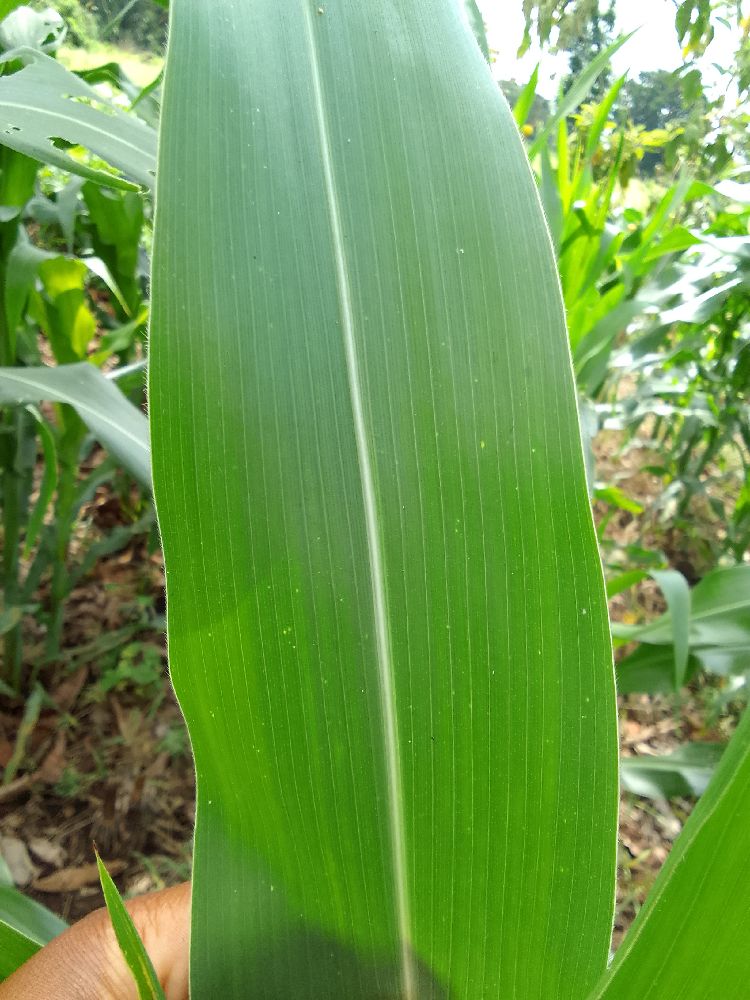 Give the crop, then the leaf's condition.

maize, healthy
